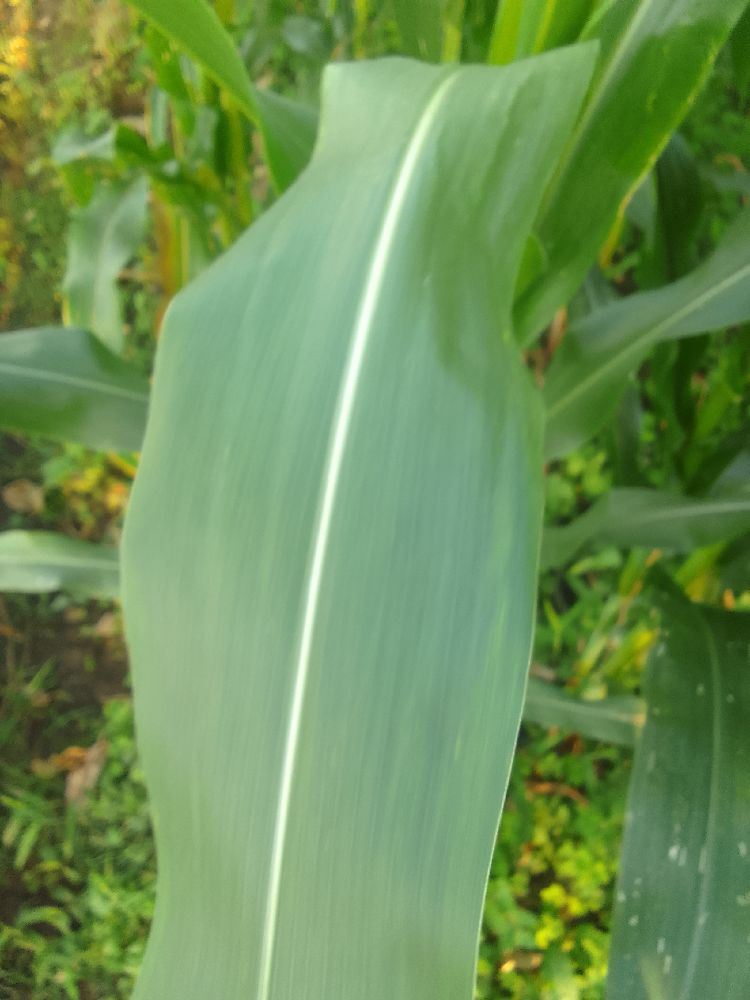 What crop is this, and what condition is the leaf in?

maize, healthy
